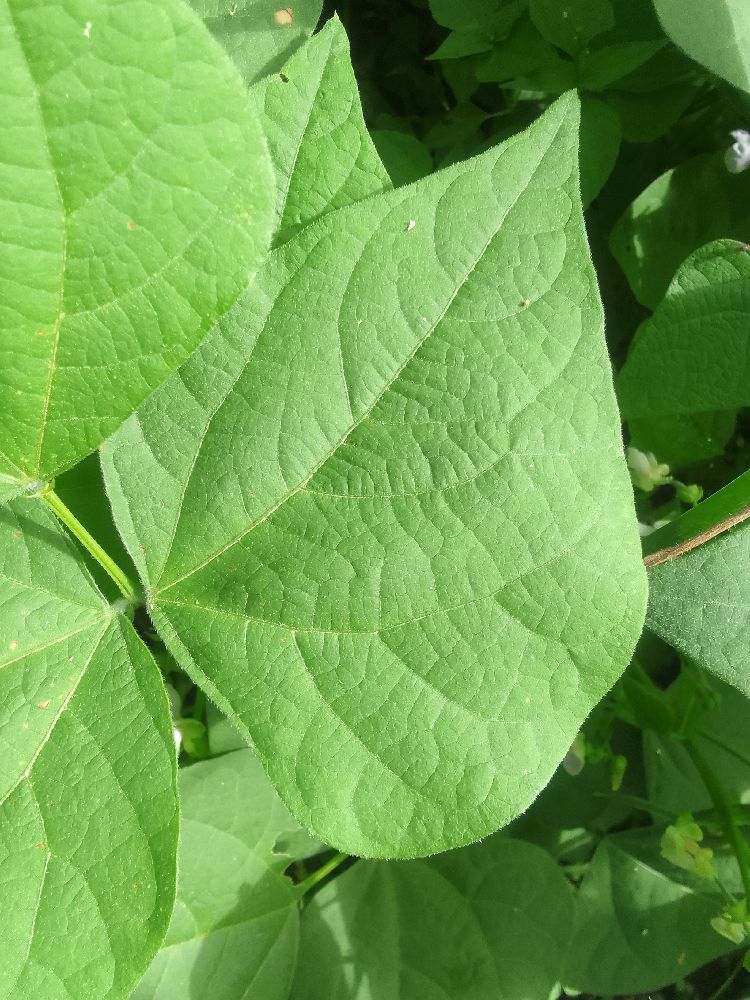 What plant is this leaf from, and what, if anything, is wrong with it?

common bean, healthy
